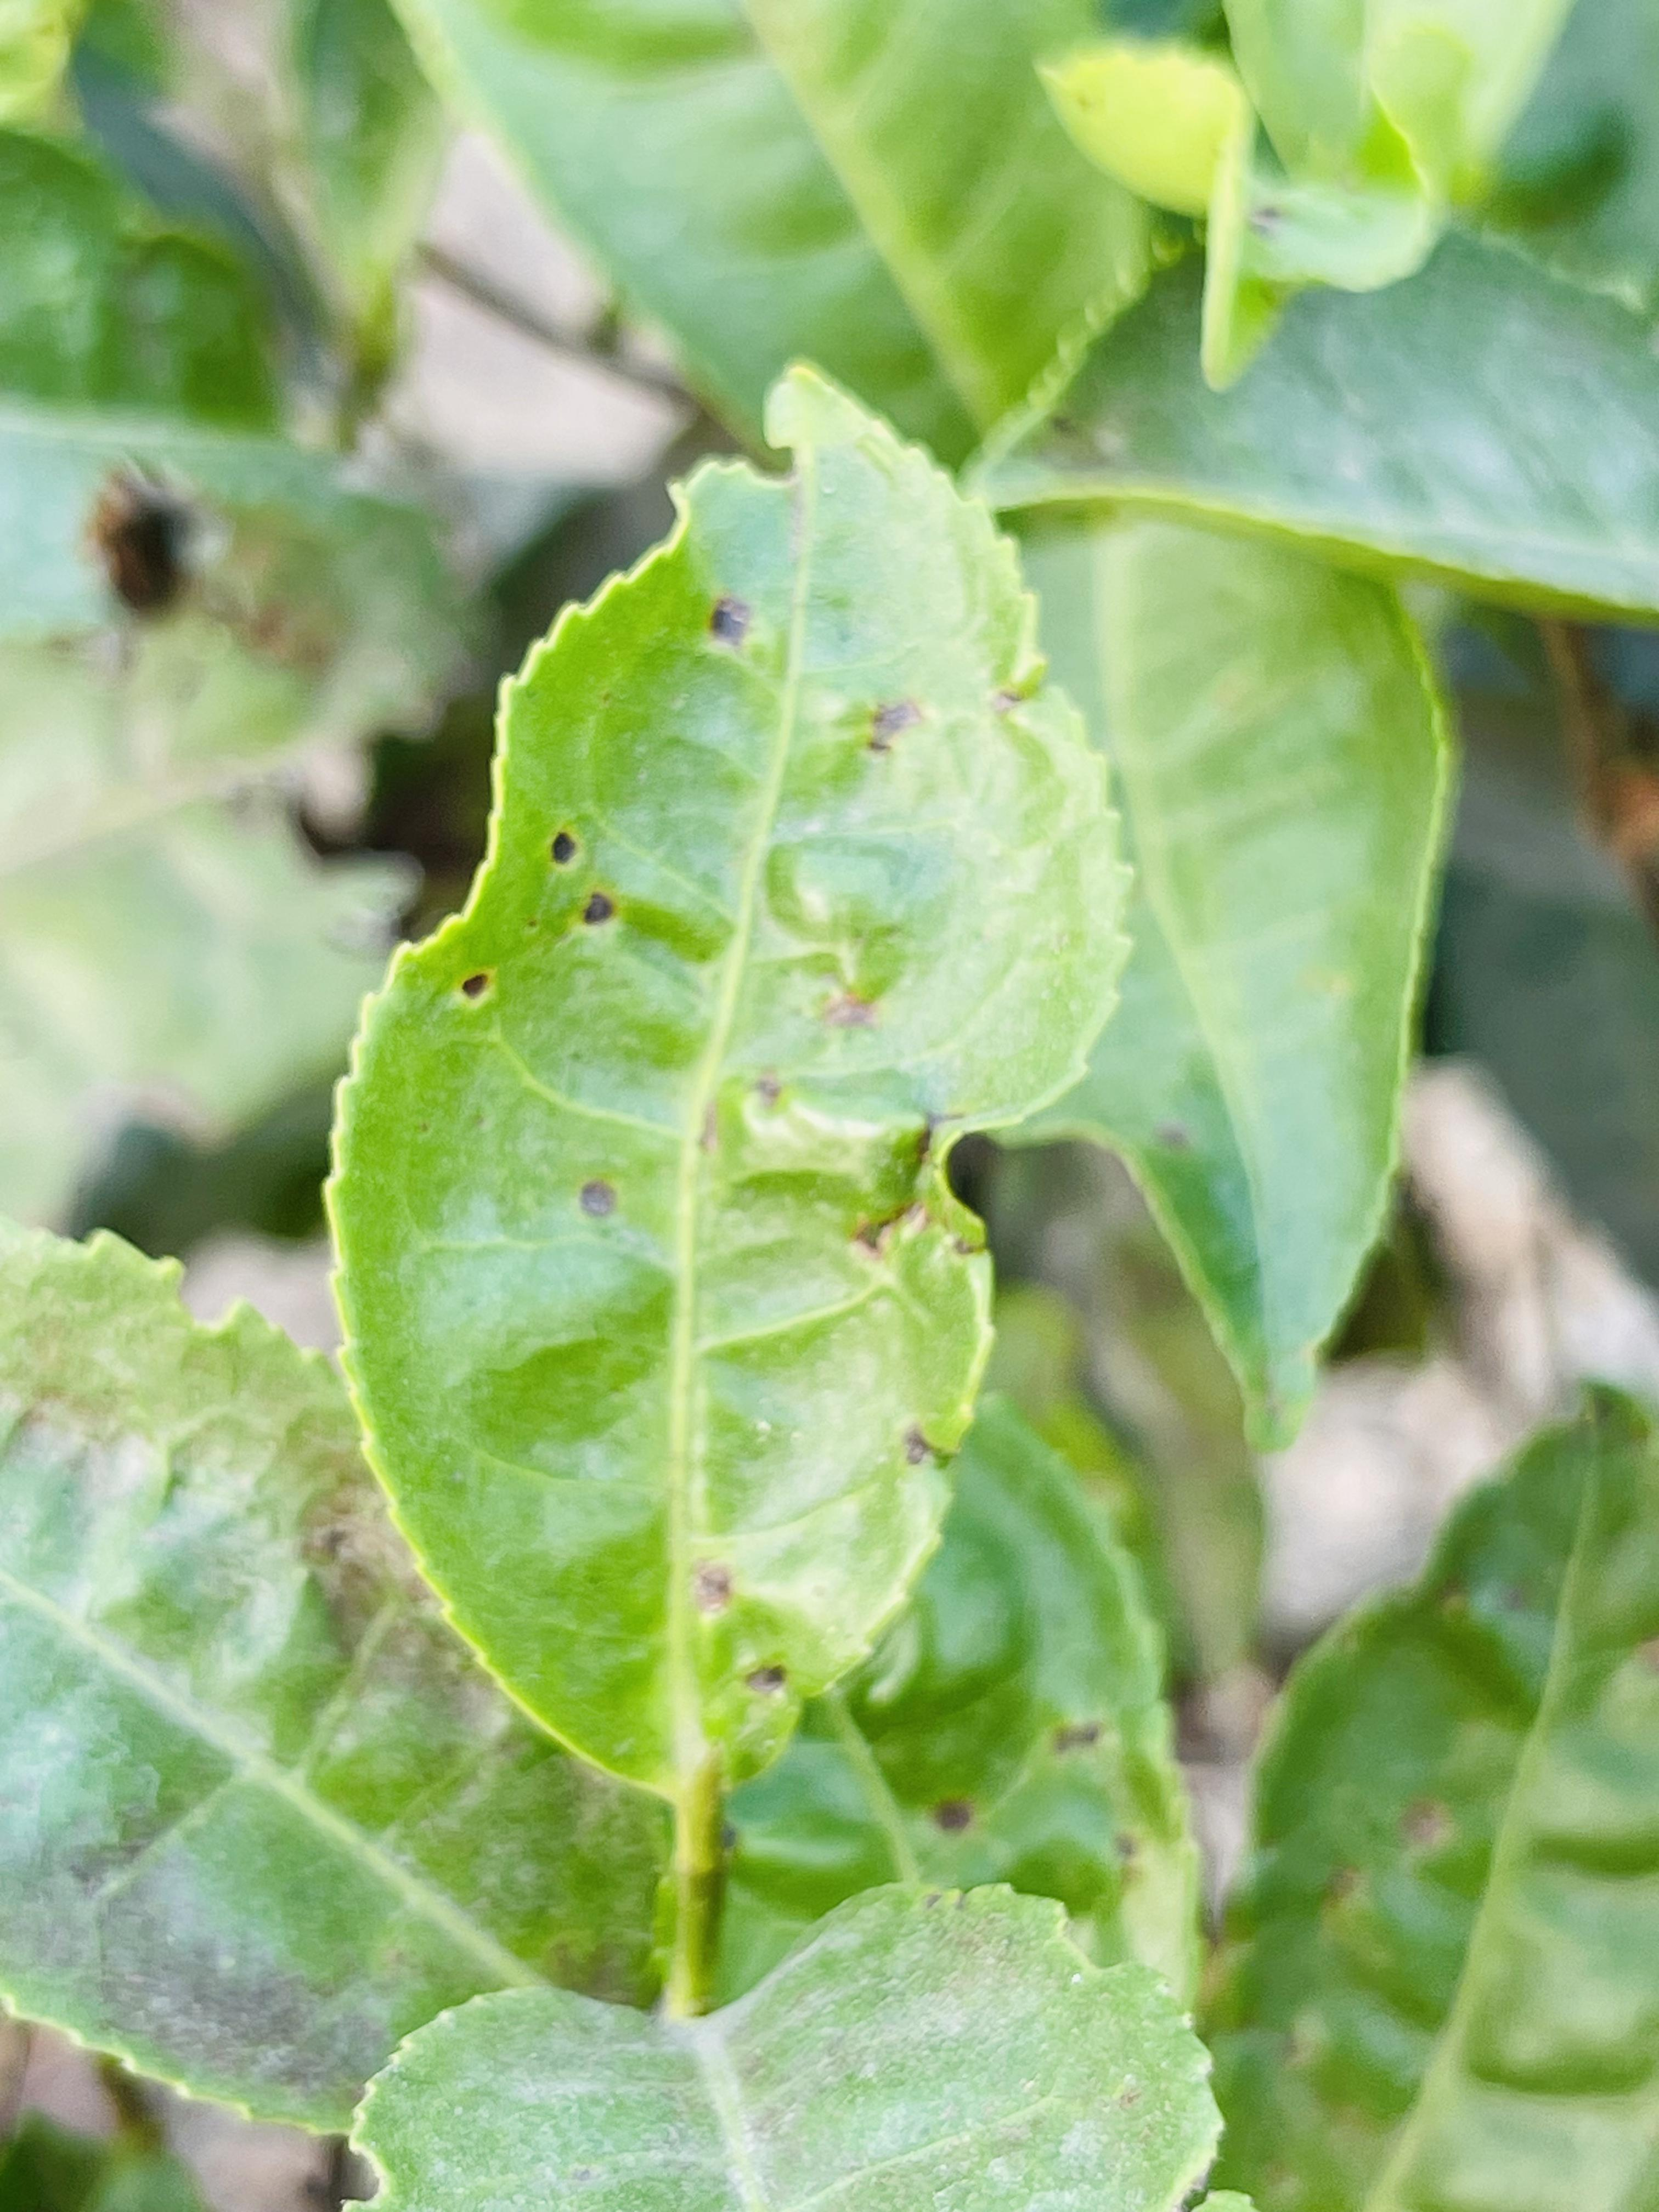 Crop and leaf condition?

tea, helopeltis
